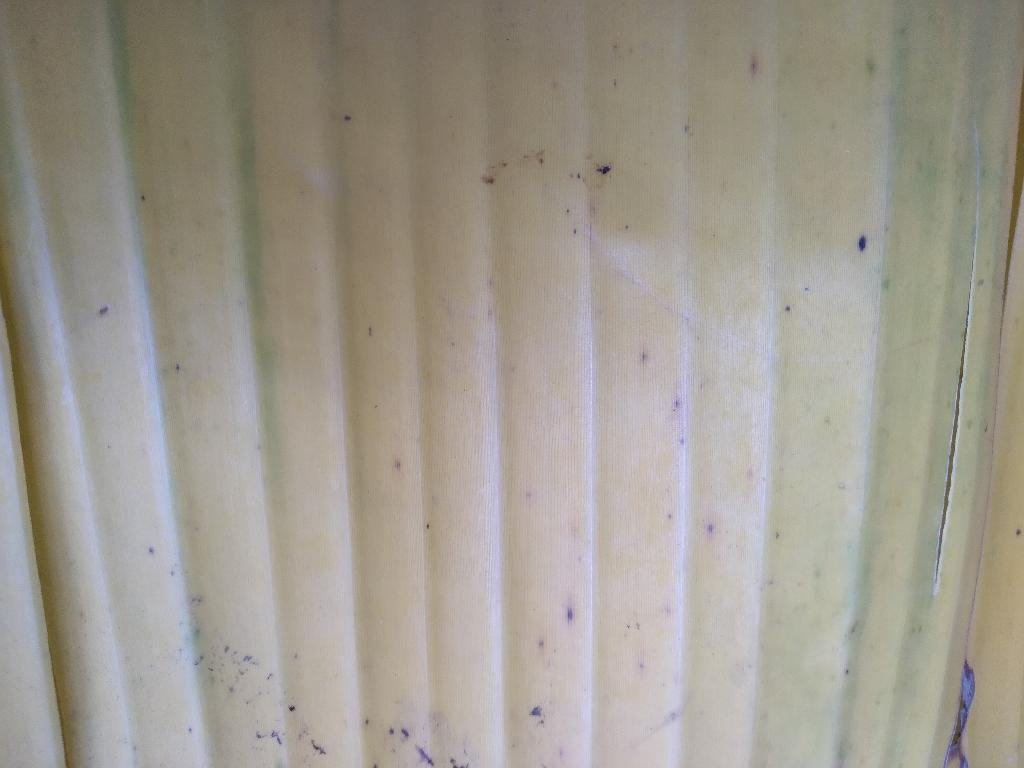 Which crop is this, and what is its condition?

banana, fusarium wilt race 1
